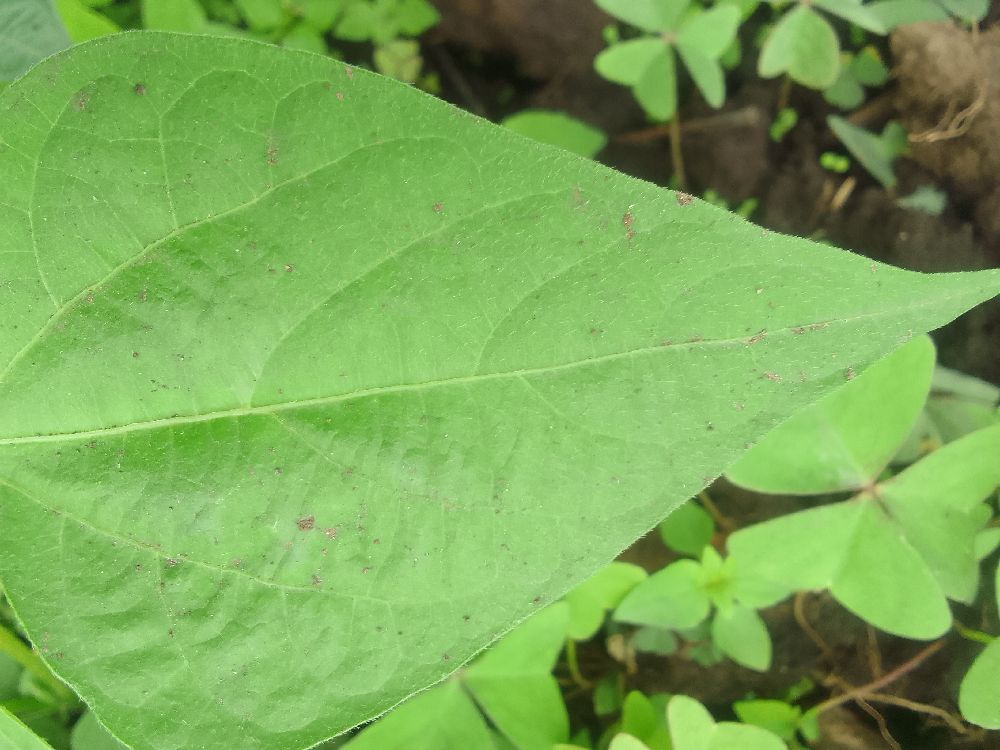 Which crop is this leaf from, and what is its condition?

common bean, healthy
